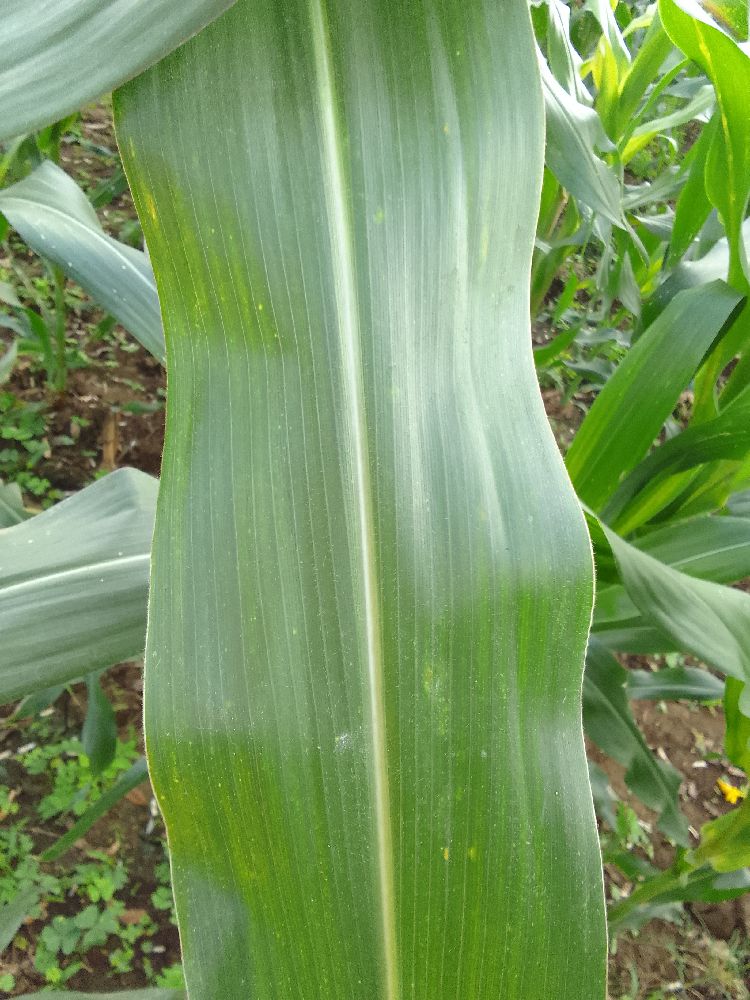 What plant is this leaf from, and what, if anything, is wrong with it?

maize, healthy
